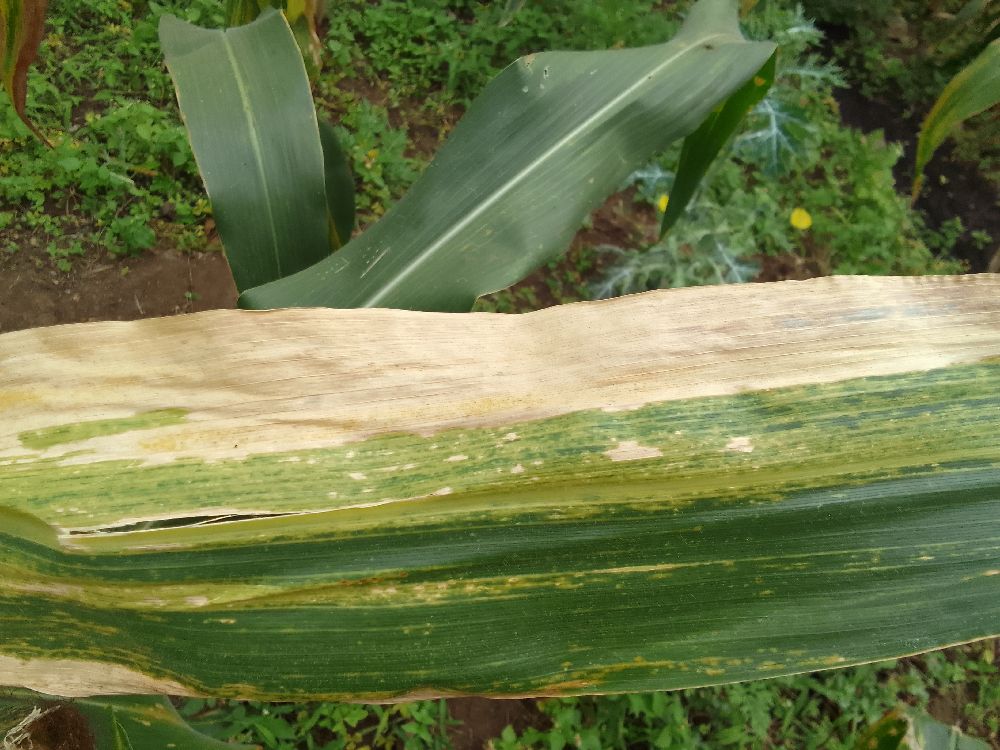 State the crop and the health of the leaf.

maize, maize lethal necrosis
